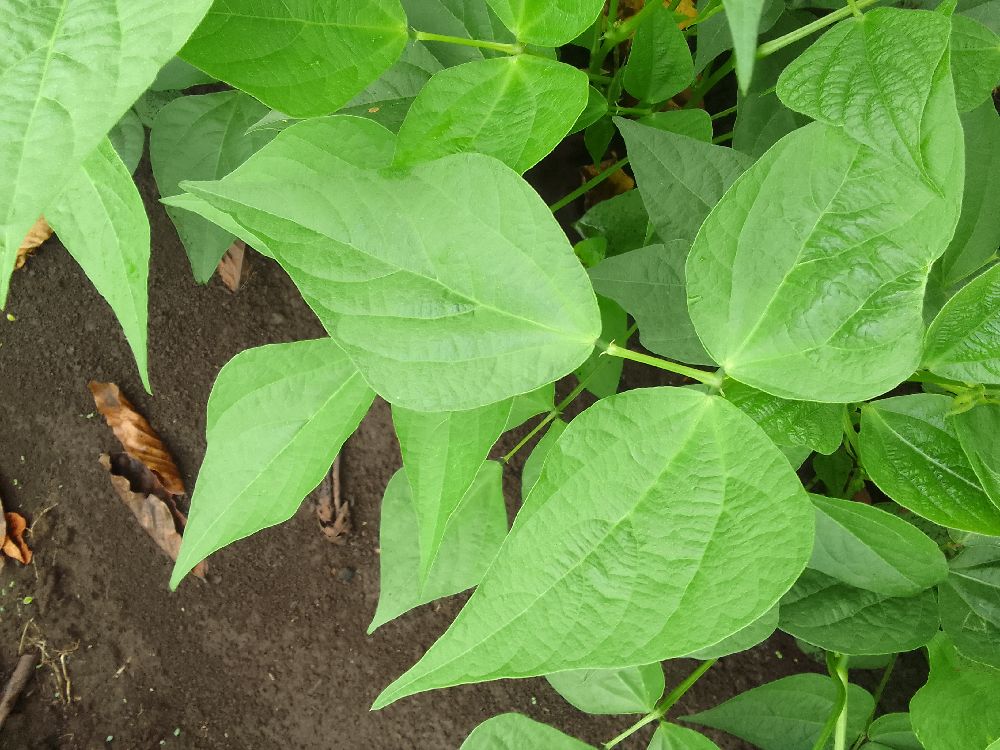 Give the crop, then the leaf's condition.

common bean, healthy
